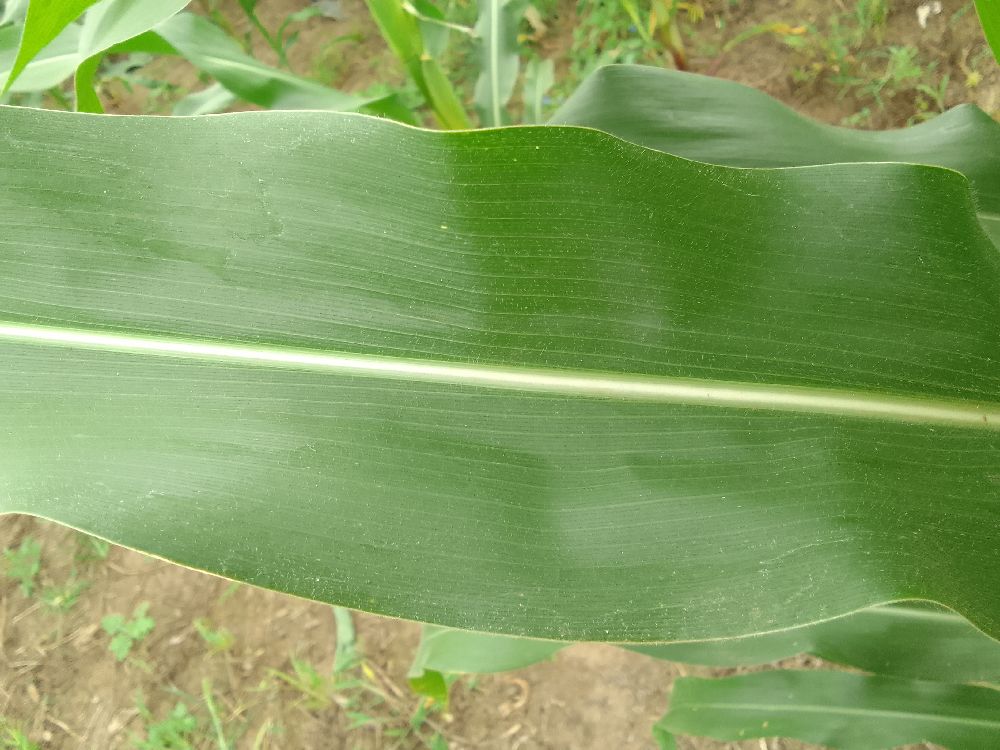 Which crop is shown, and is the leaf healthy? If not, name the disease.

maize, healthy
